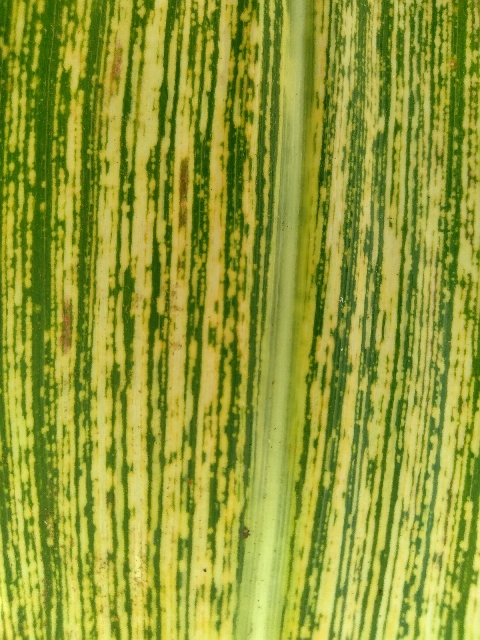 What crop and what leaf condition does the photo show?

maize, maize streak virus
